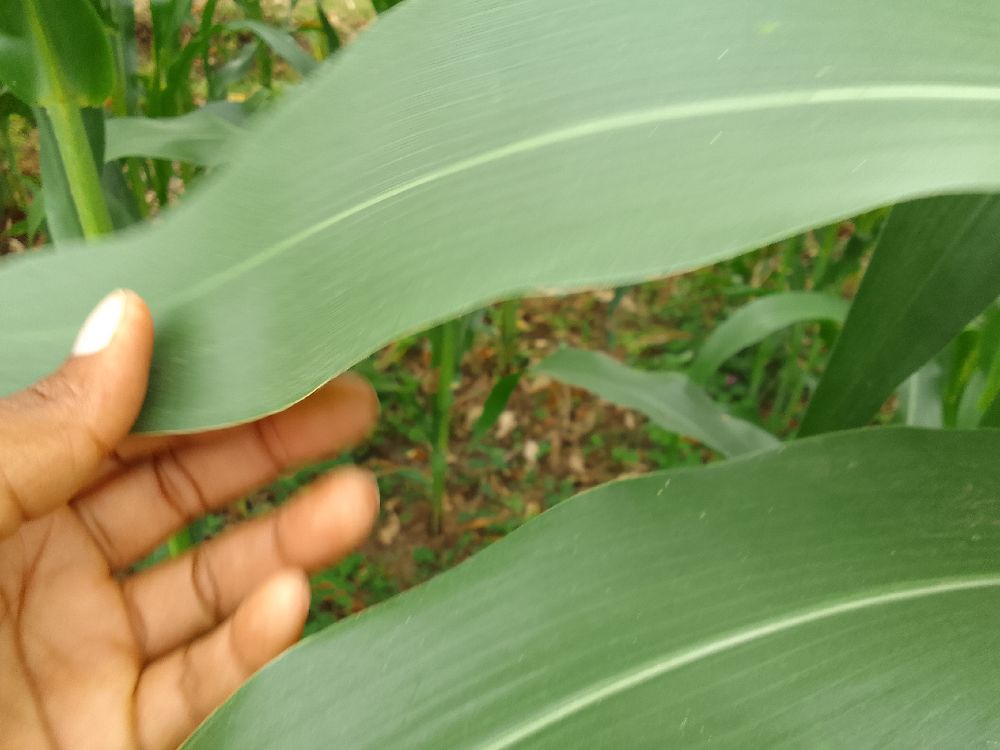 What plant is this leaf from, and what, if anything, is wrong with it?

maize, healthy
